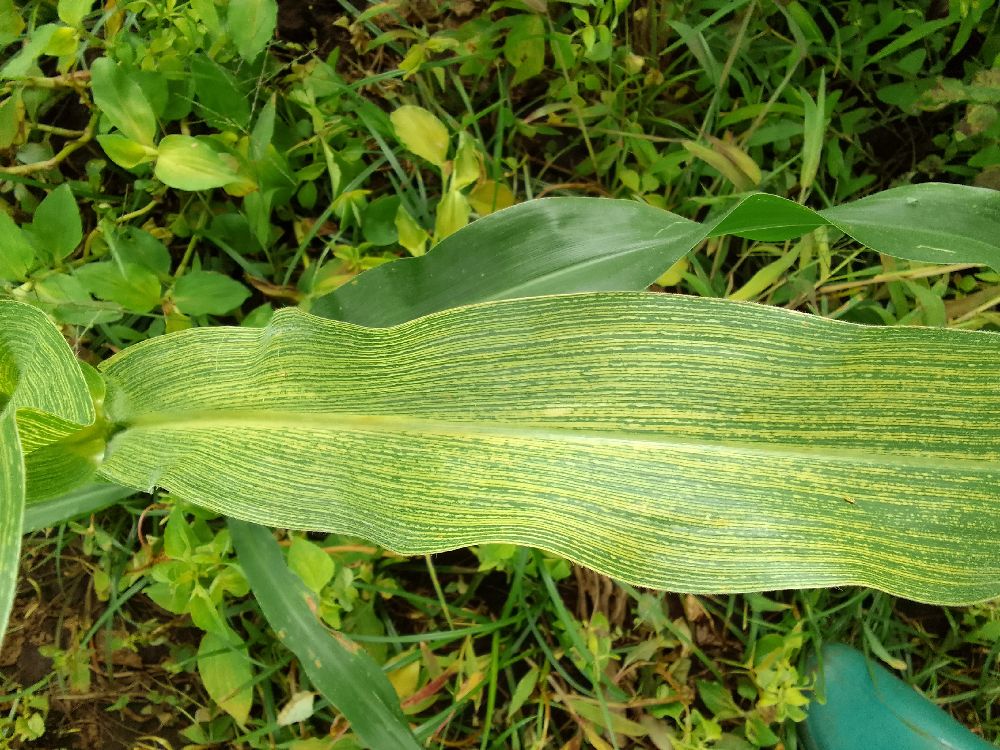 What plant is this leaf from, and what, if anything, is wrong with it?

maize, maize streak virus
